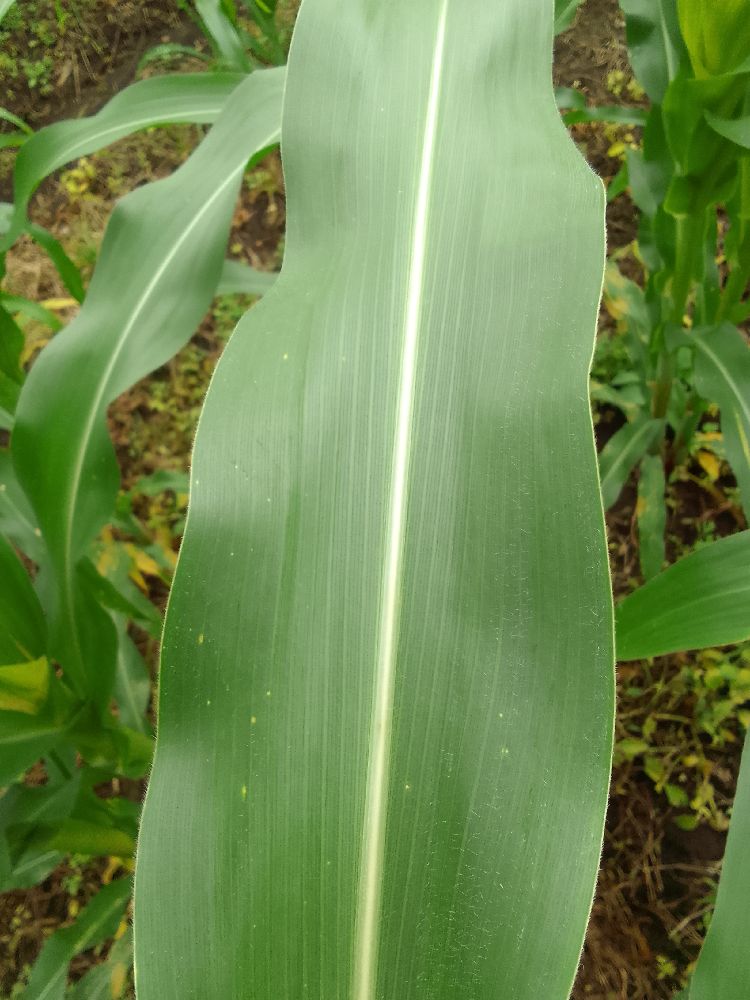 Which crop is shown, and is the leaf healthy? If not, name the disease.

maize, healthy
